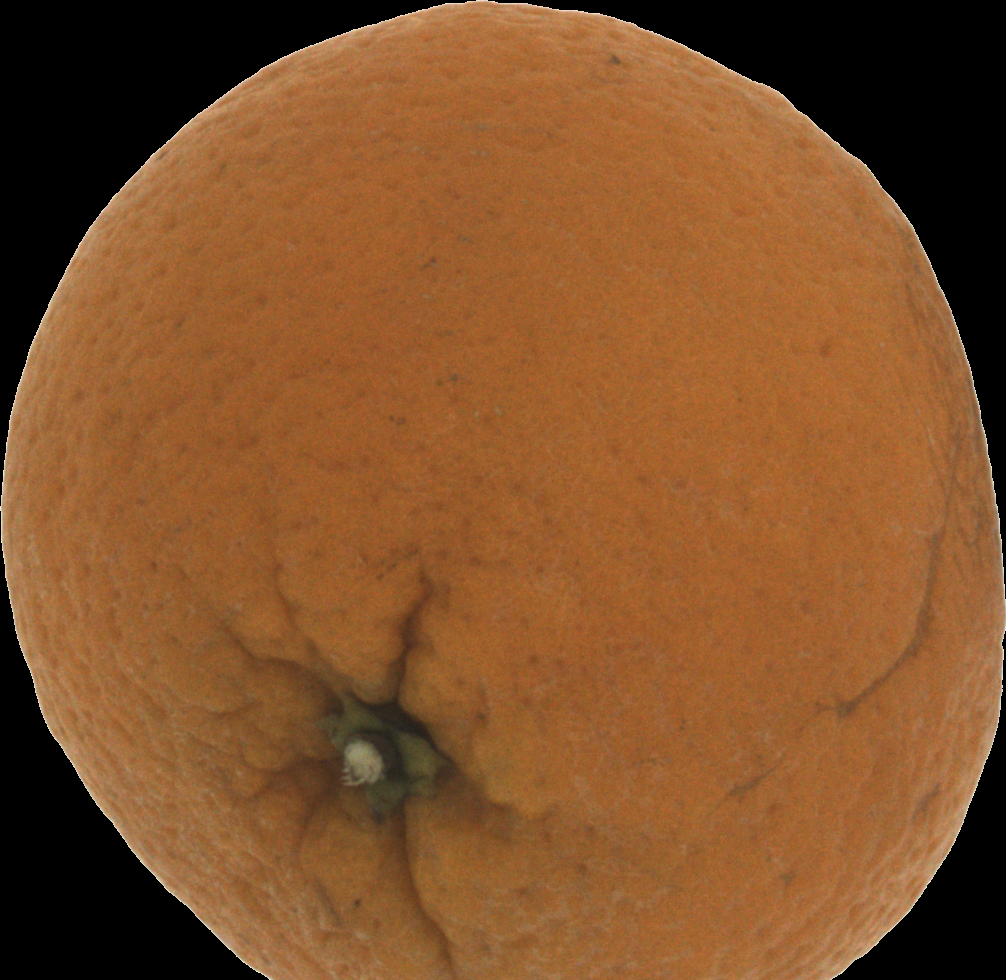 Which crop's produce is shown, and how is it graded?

orange, bad
